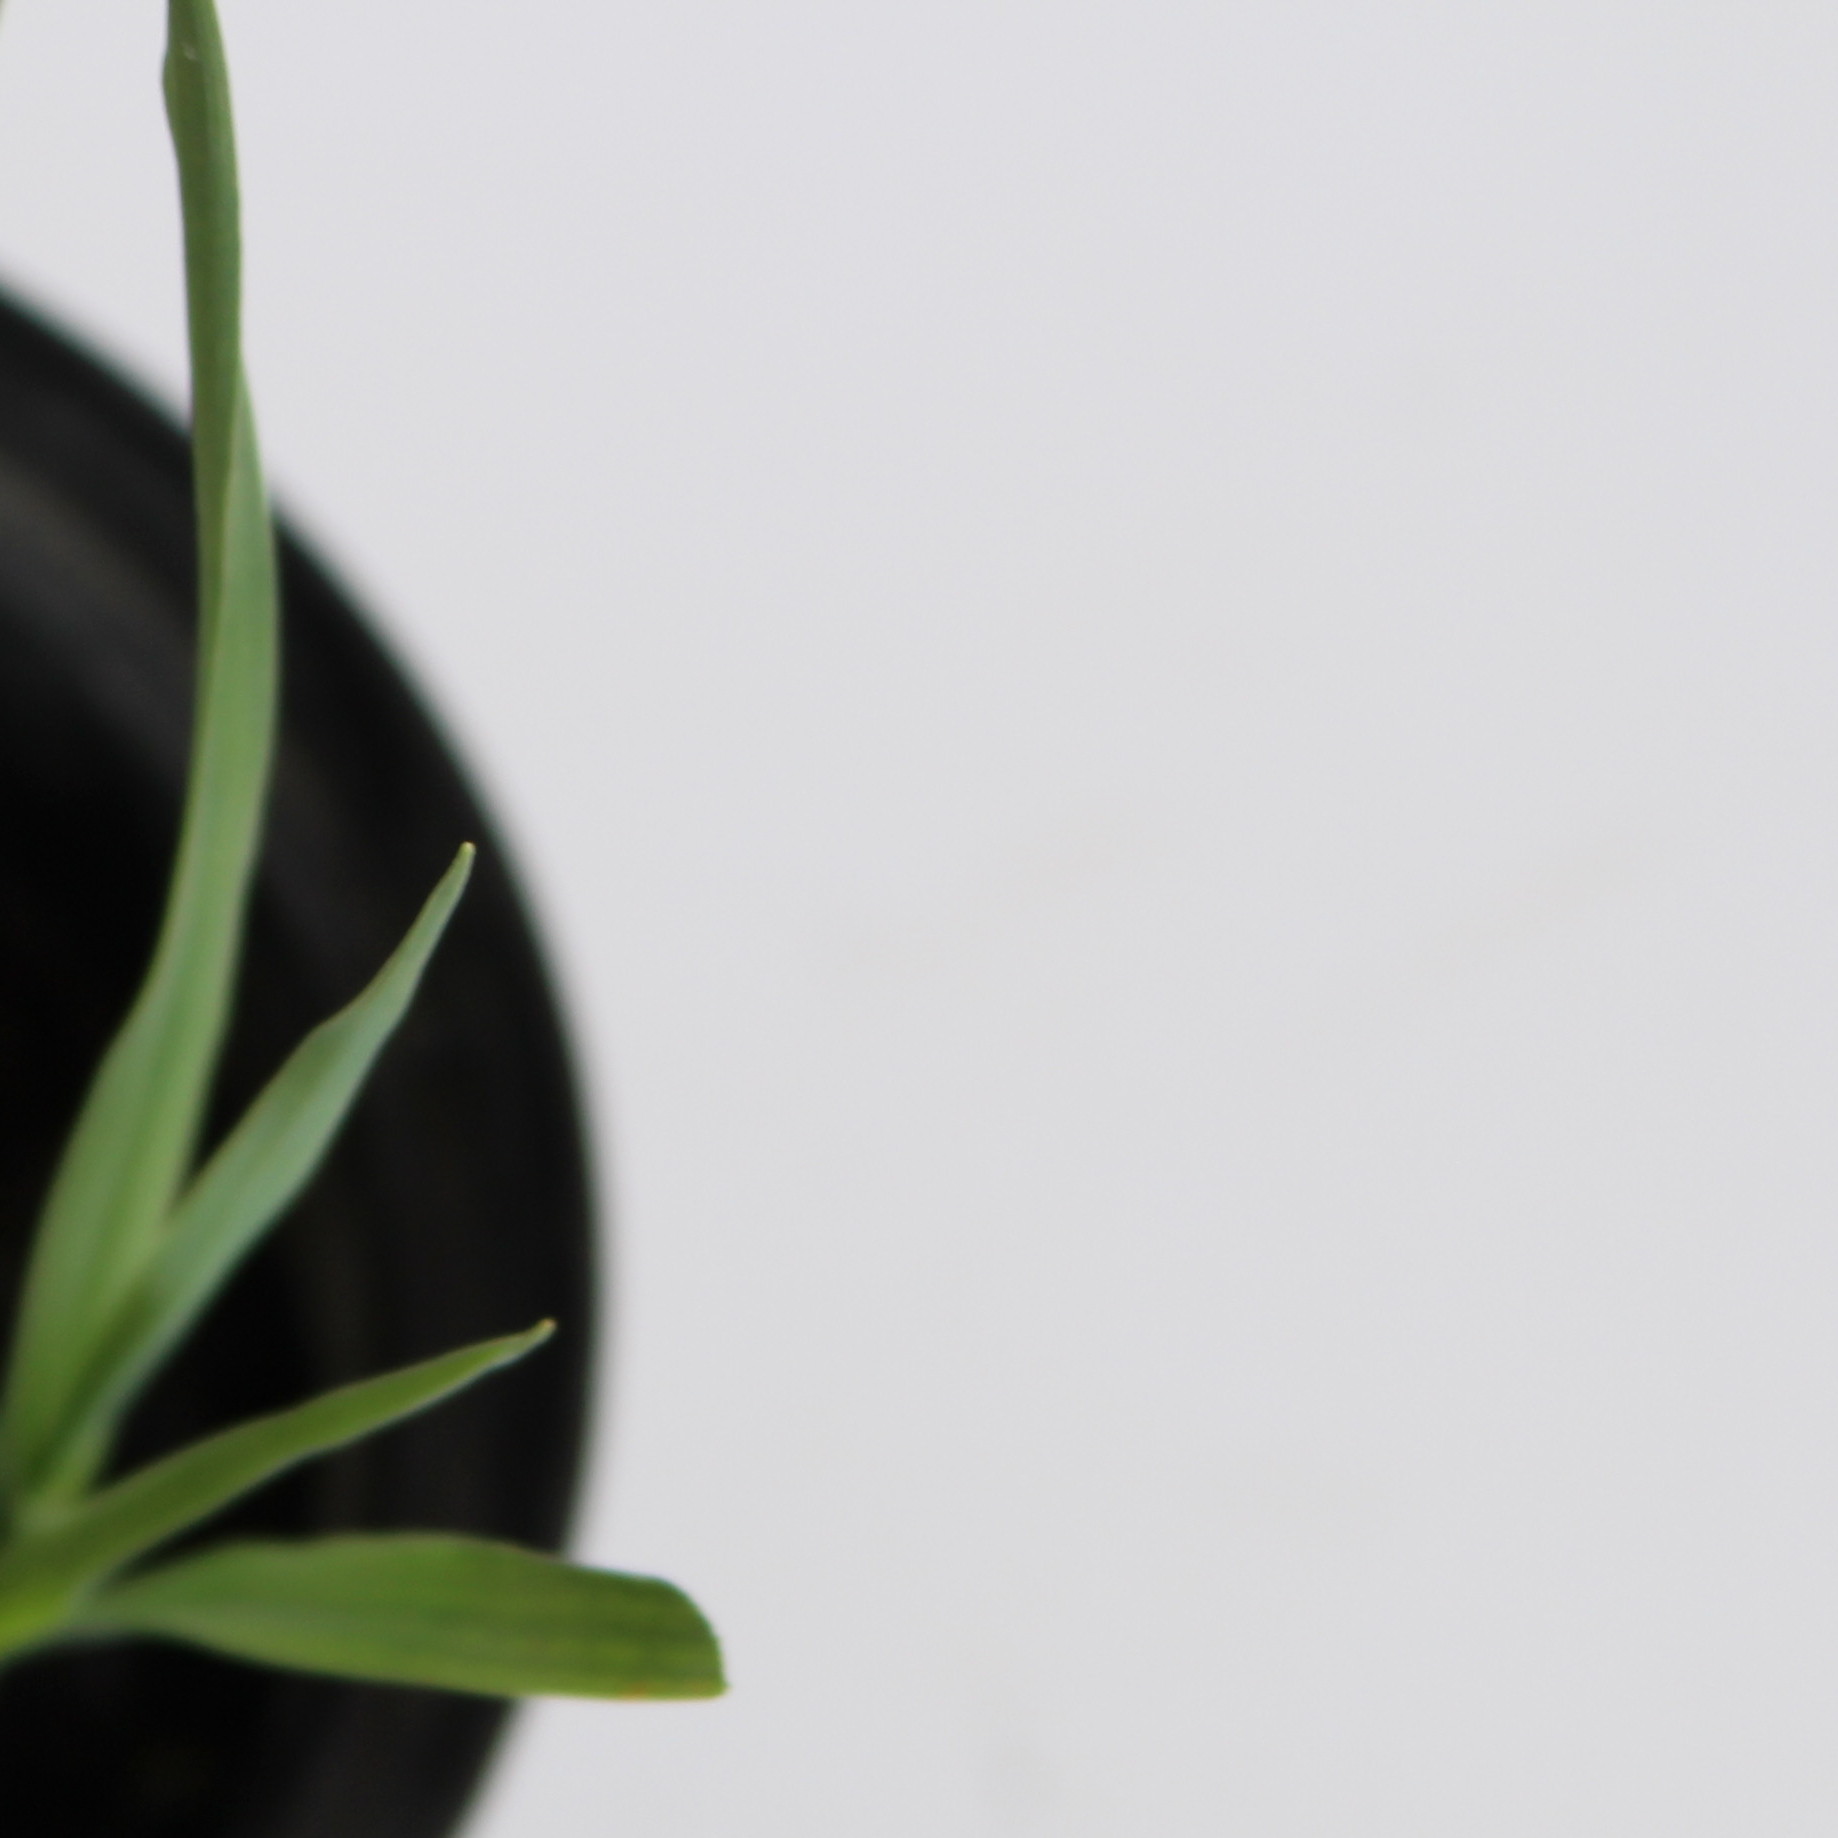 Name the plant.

Avena sterilis
